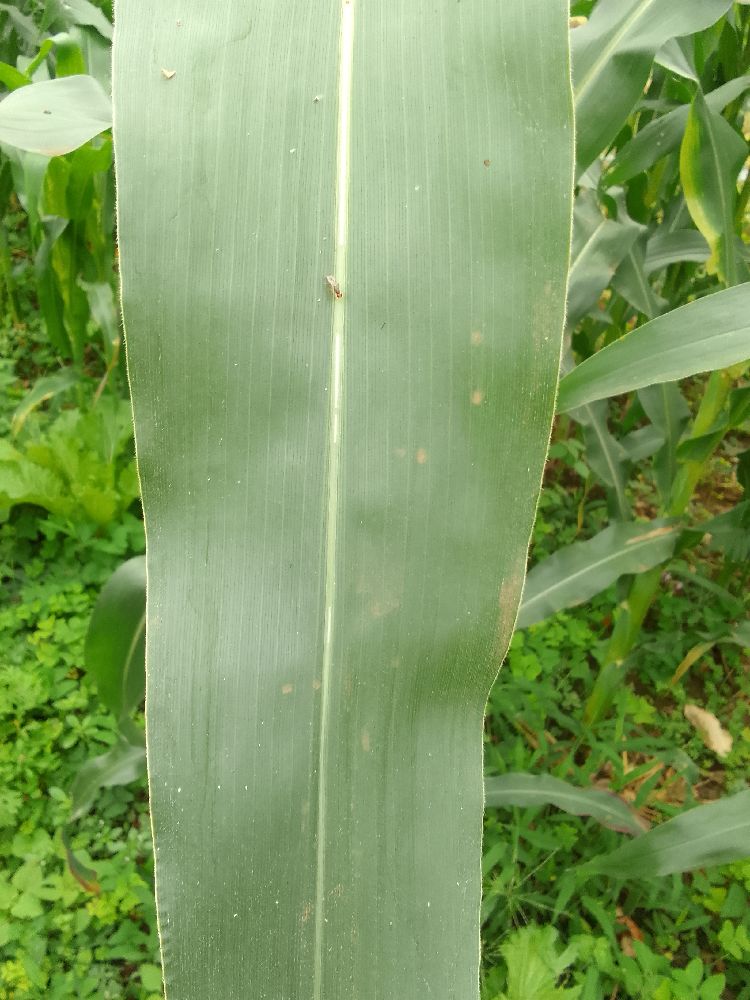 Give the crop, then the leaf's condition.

maize, healthy
